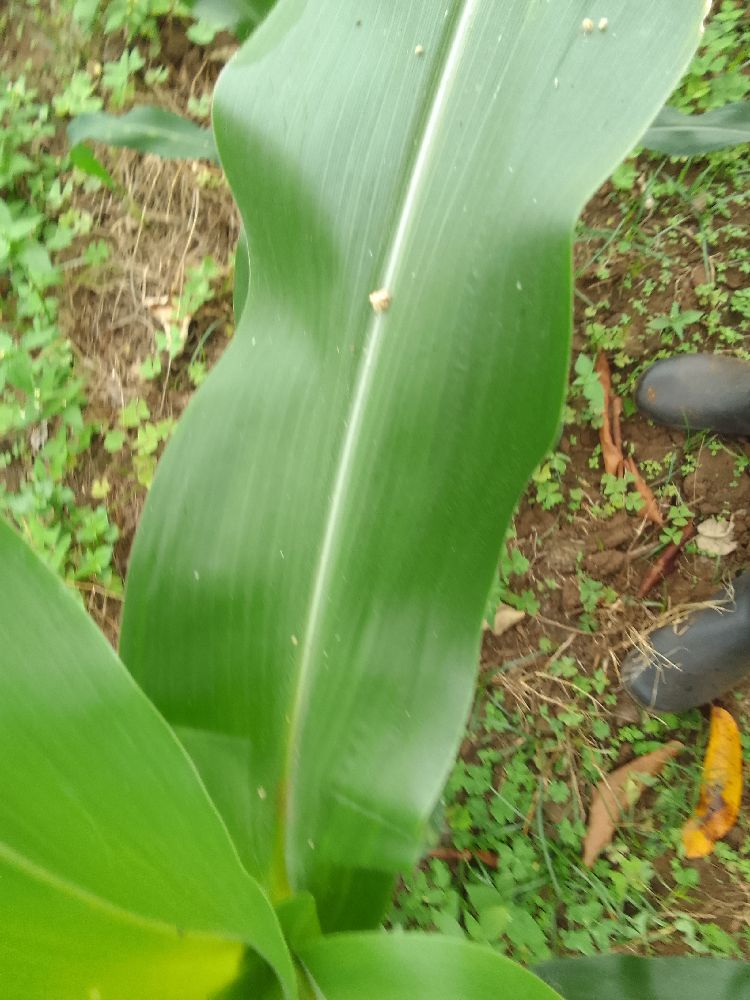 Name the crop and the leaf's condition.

maize, healthy
